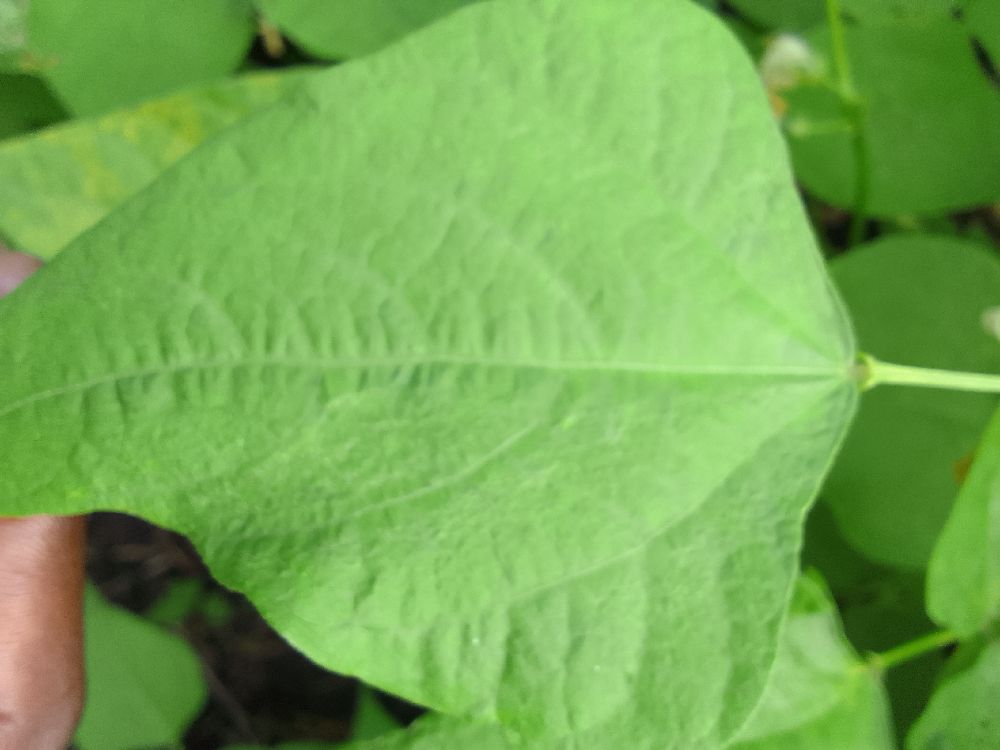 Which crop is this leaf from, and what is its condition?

common bean, healthy
